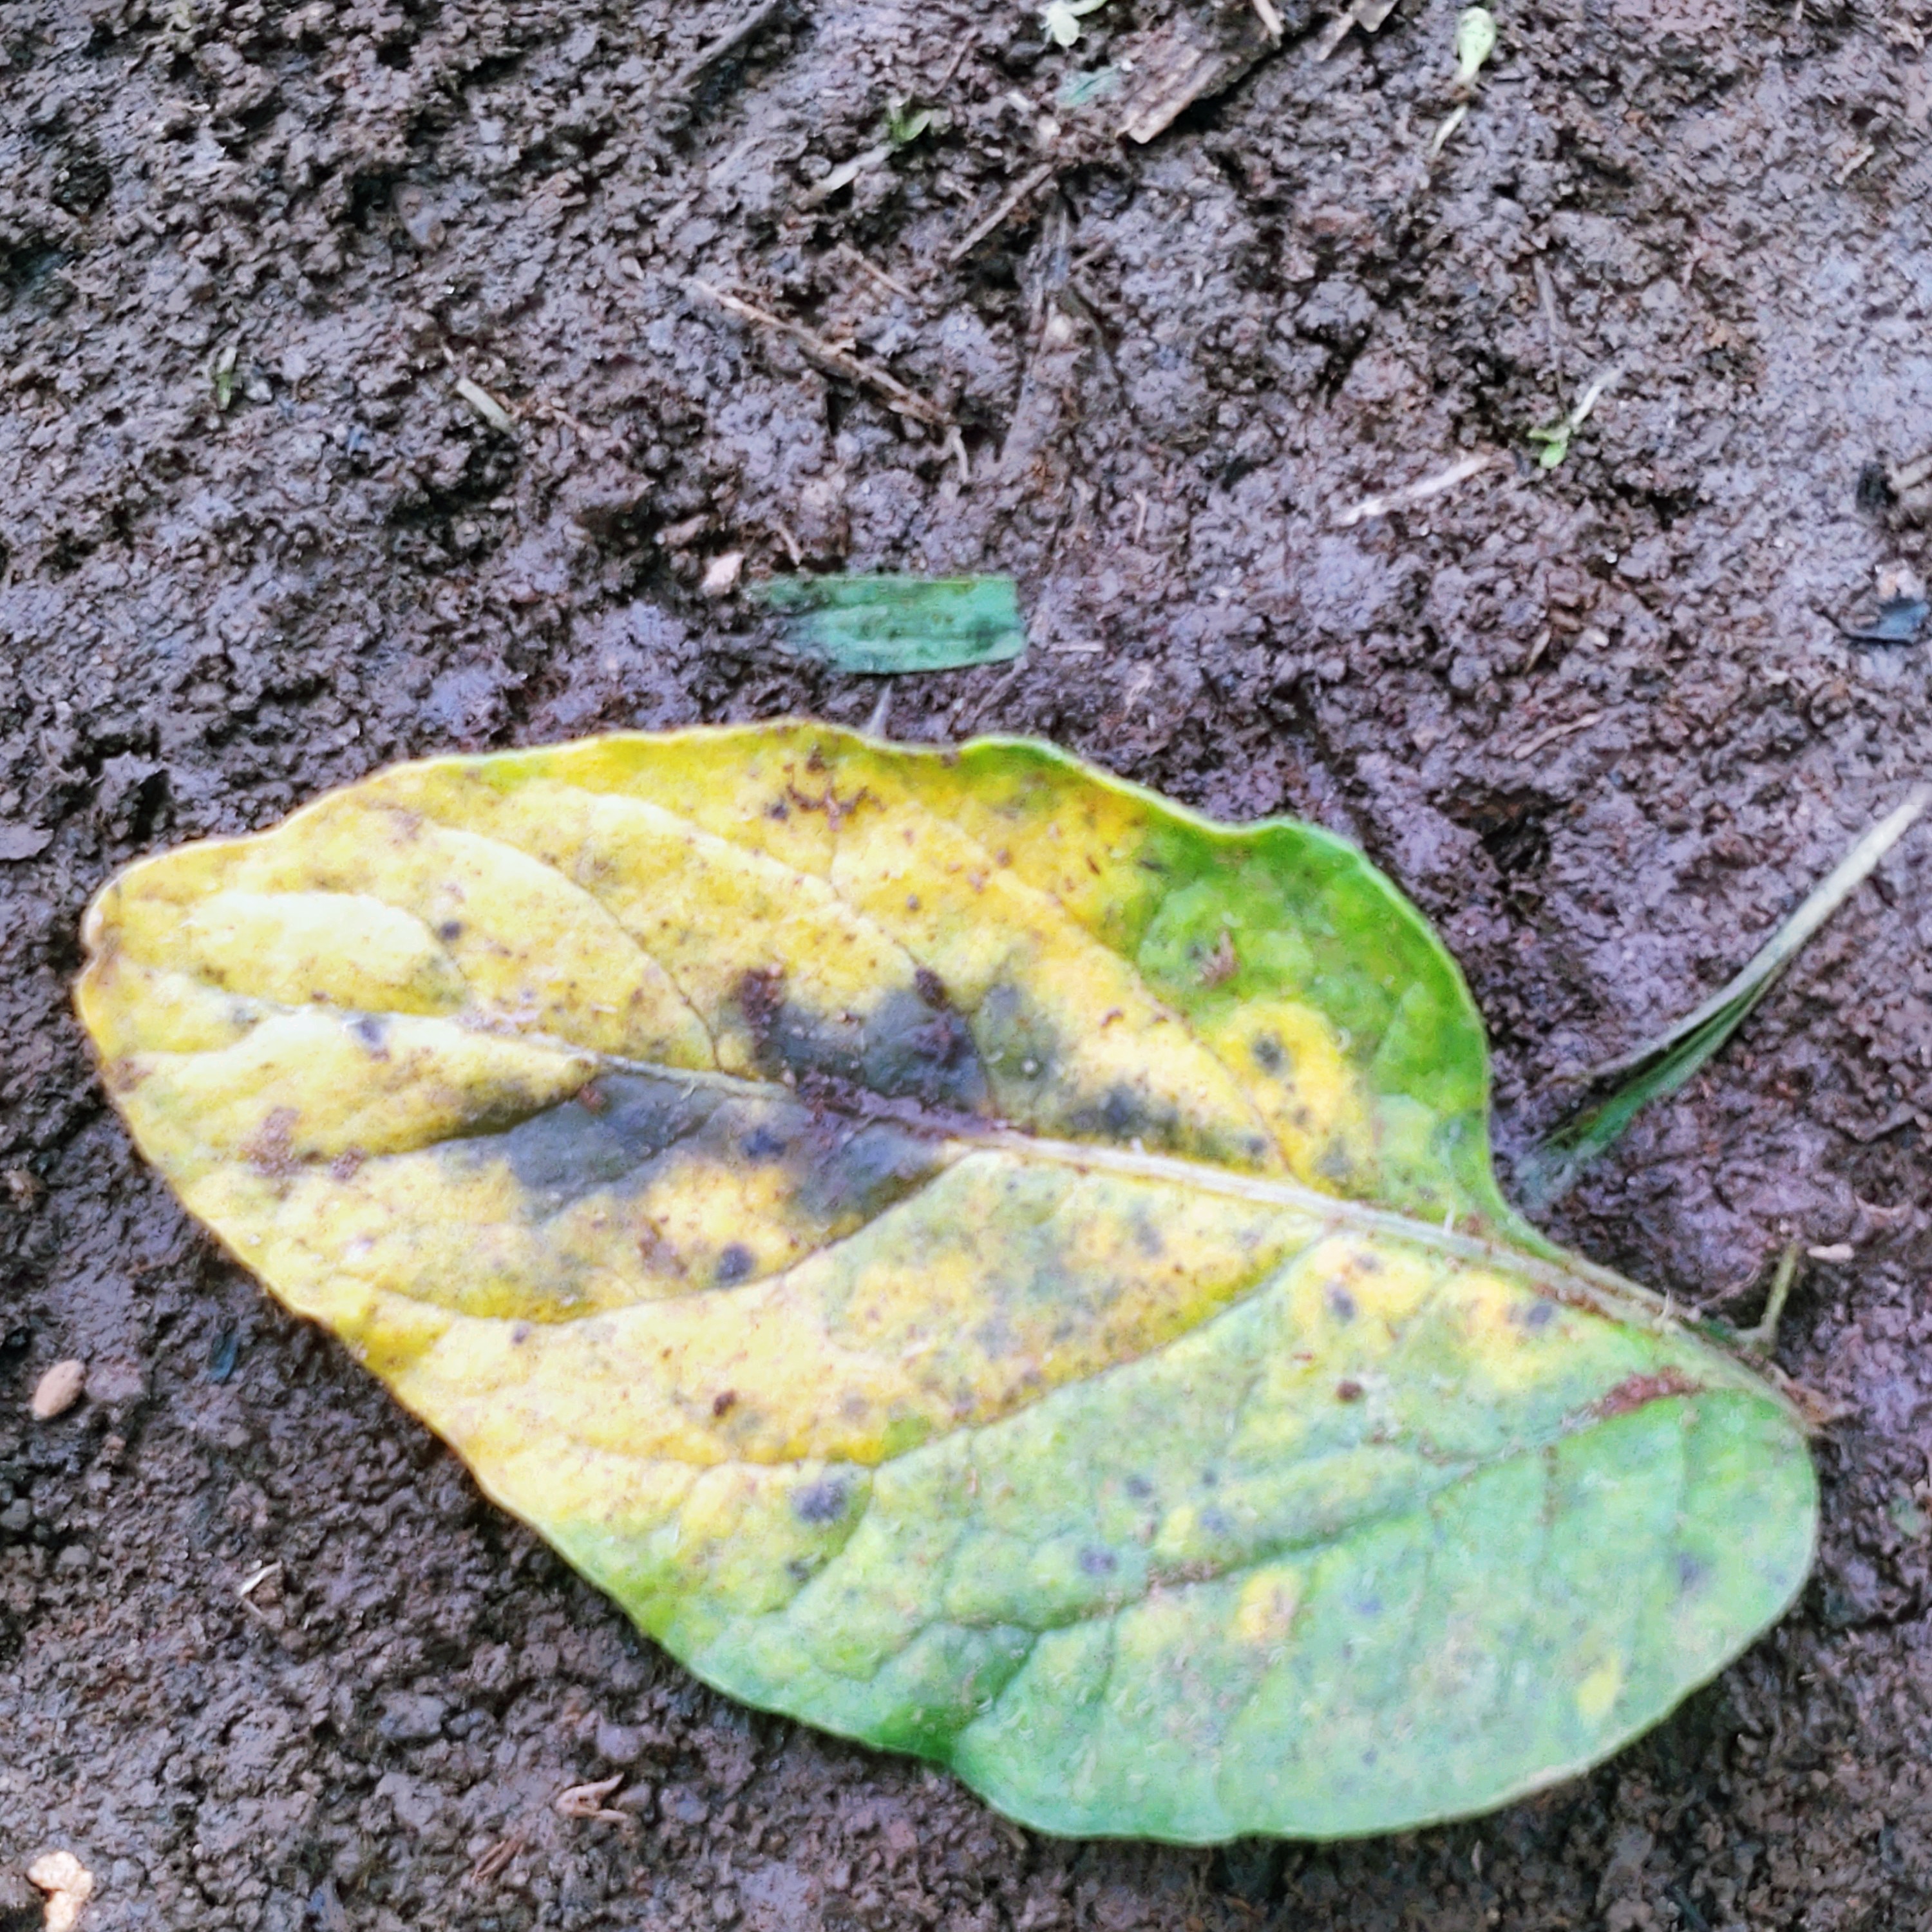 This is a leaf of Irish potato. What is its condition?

late blight
